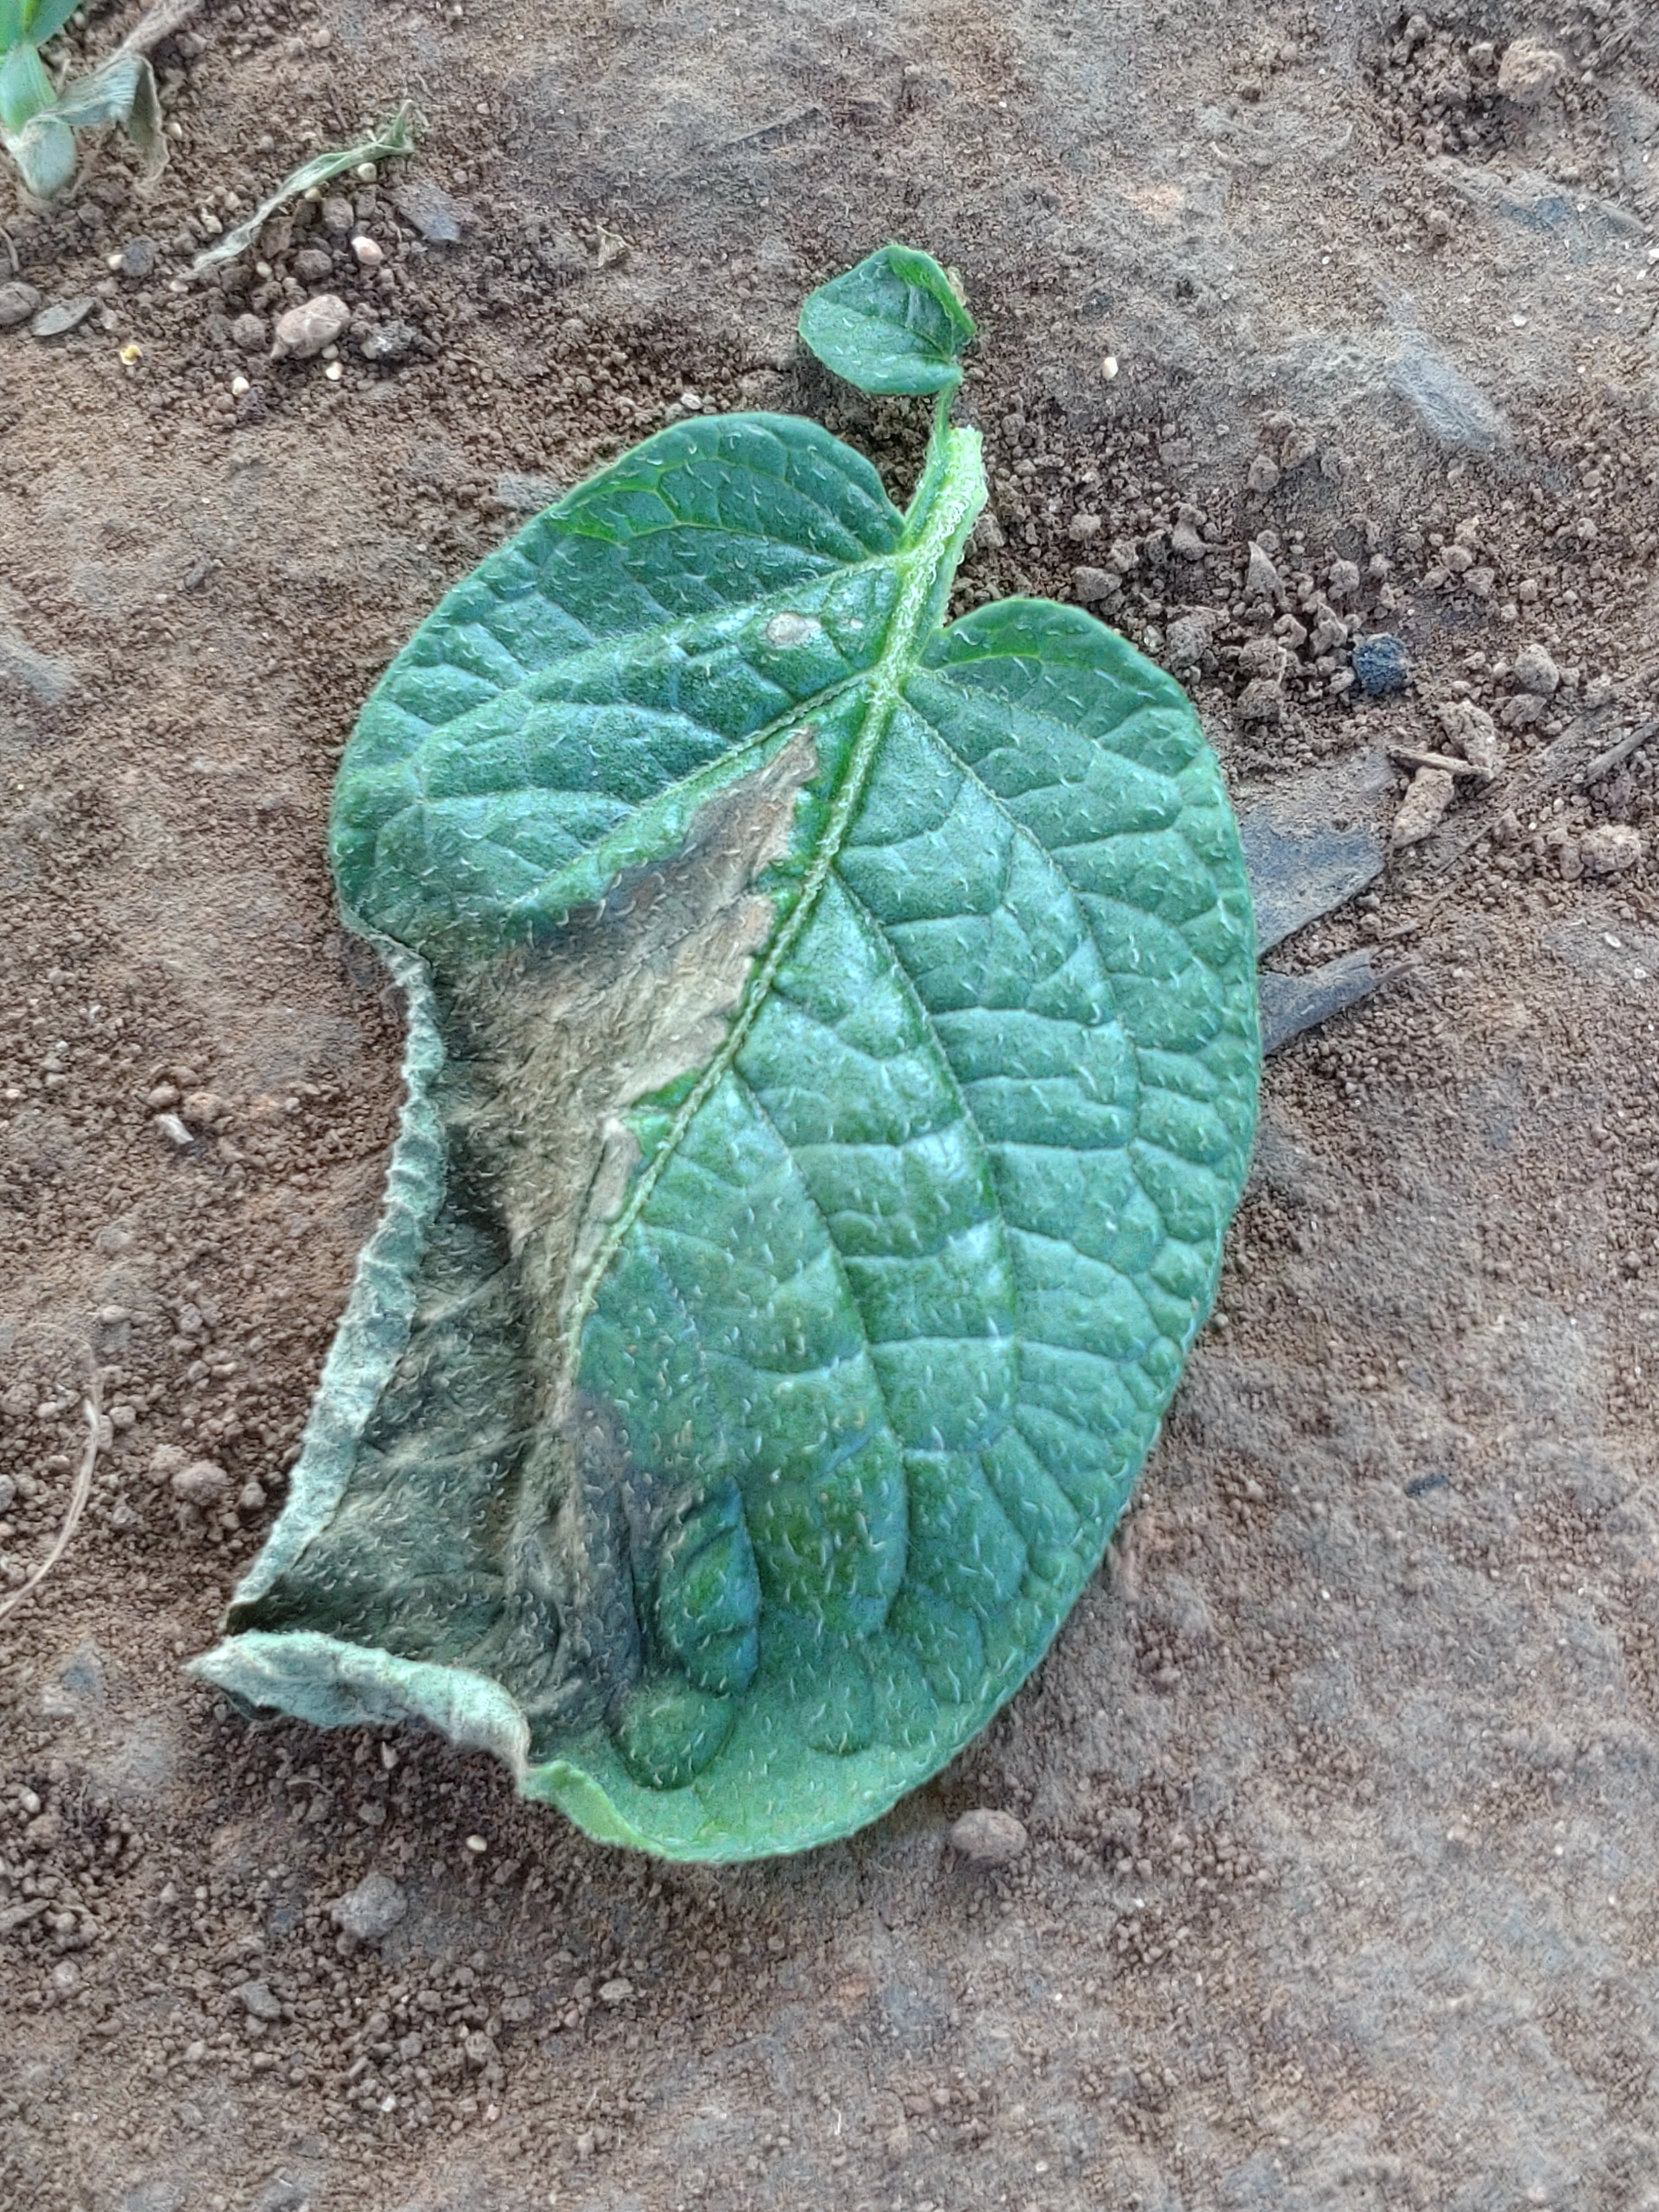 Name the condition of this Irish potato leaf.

early blight
